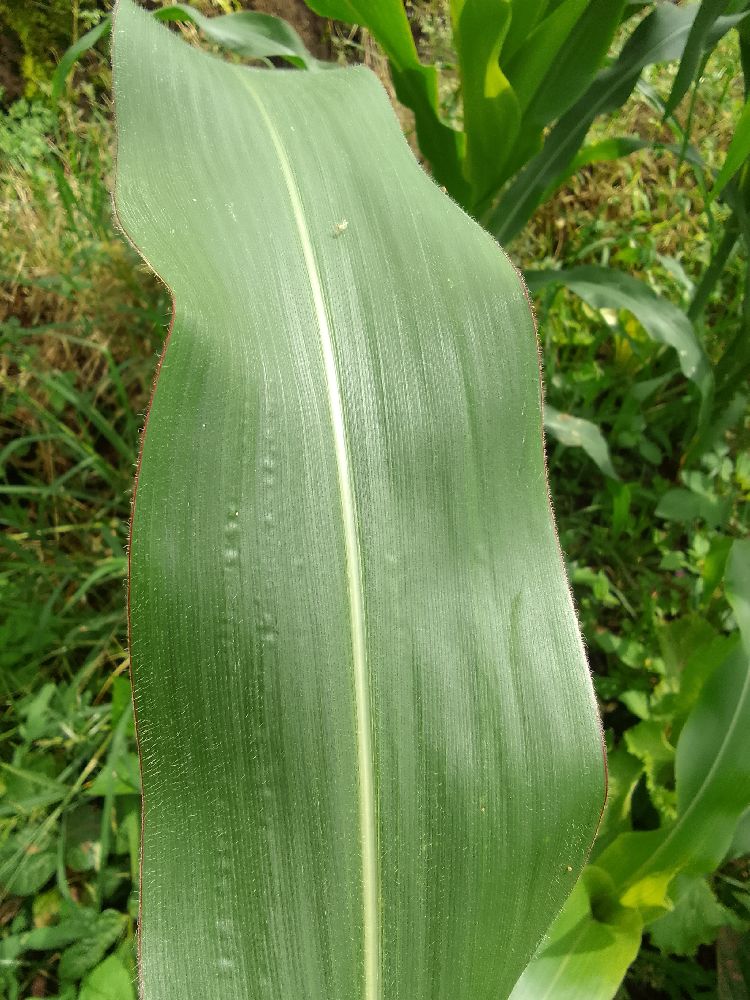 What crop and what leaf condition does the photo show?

maize, healthy
